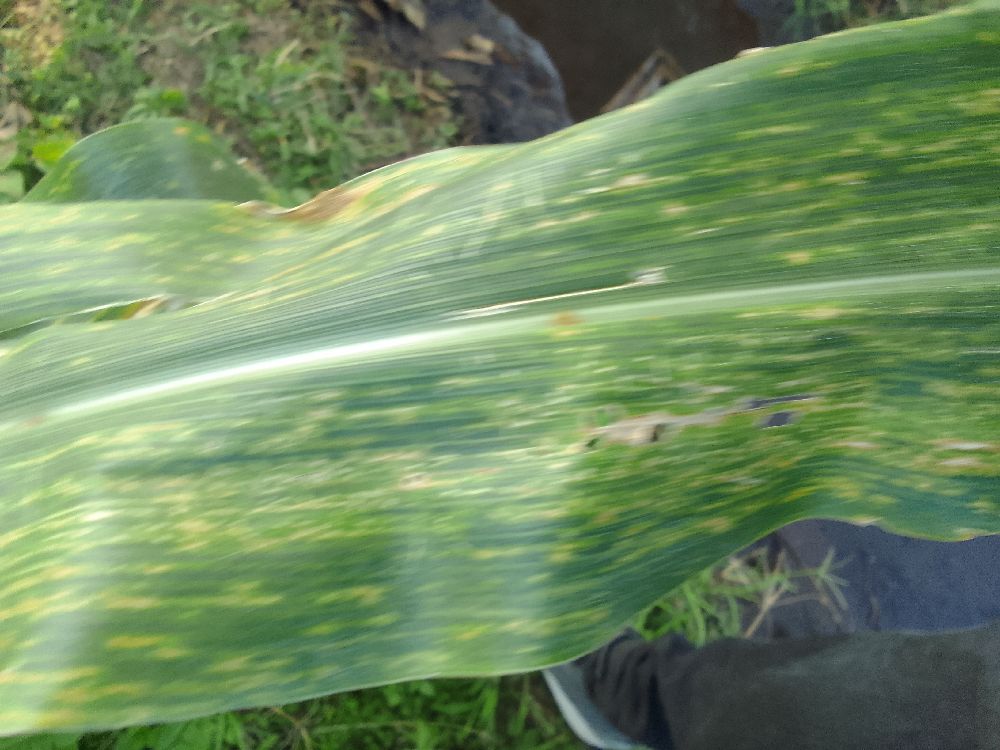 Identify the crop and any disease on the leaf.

maize, maize lethal necrosis
